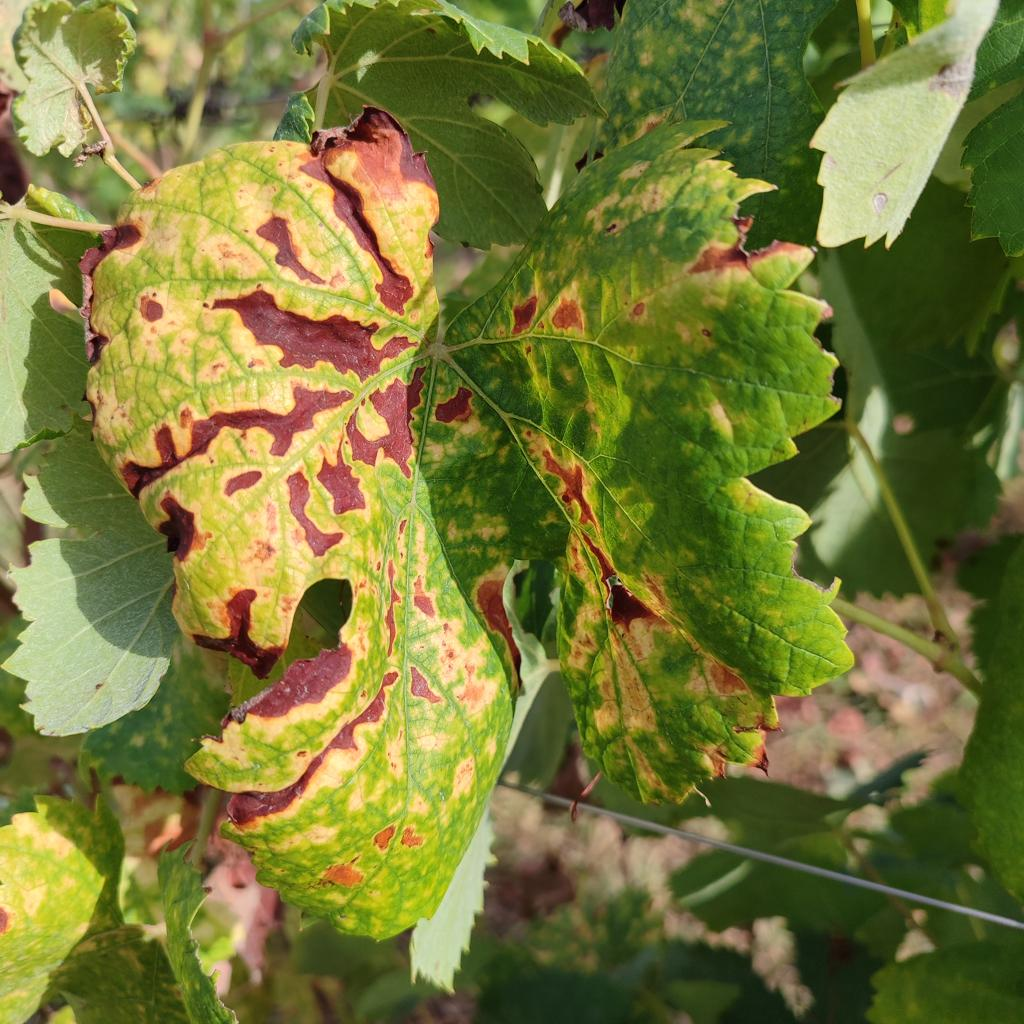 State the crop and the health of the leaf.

grapevine, esca complex
